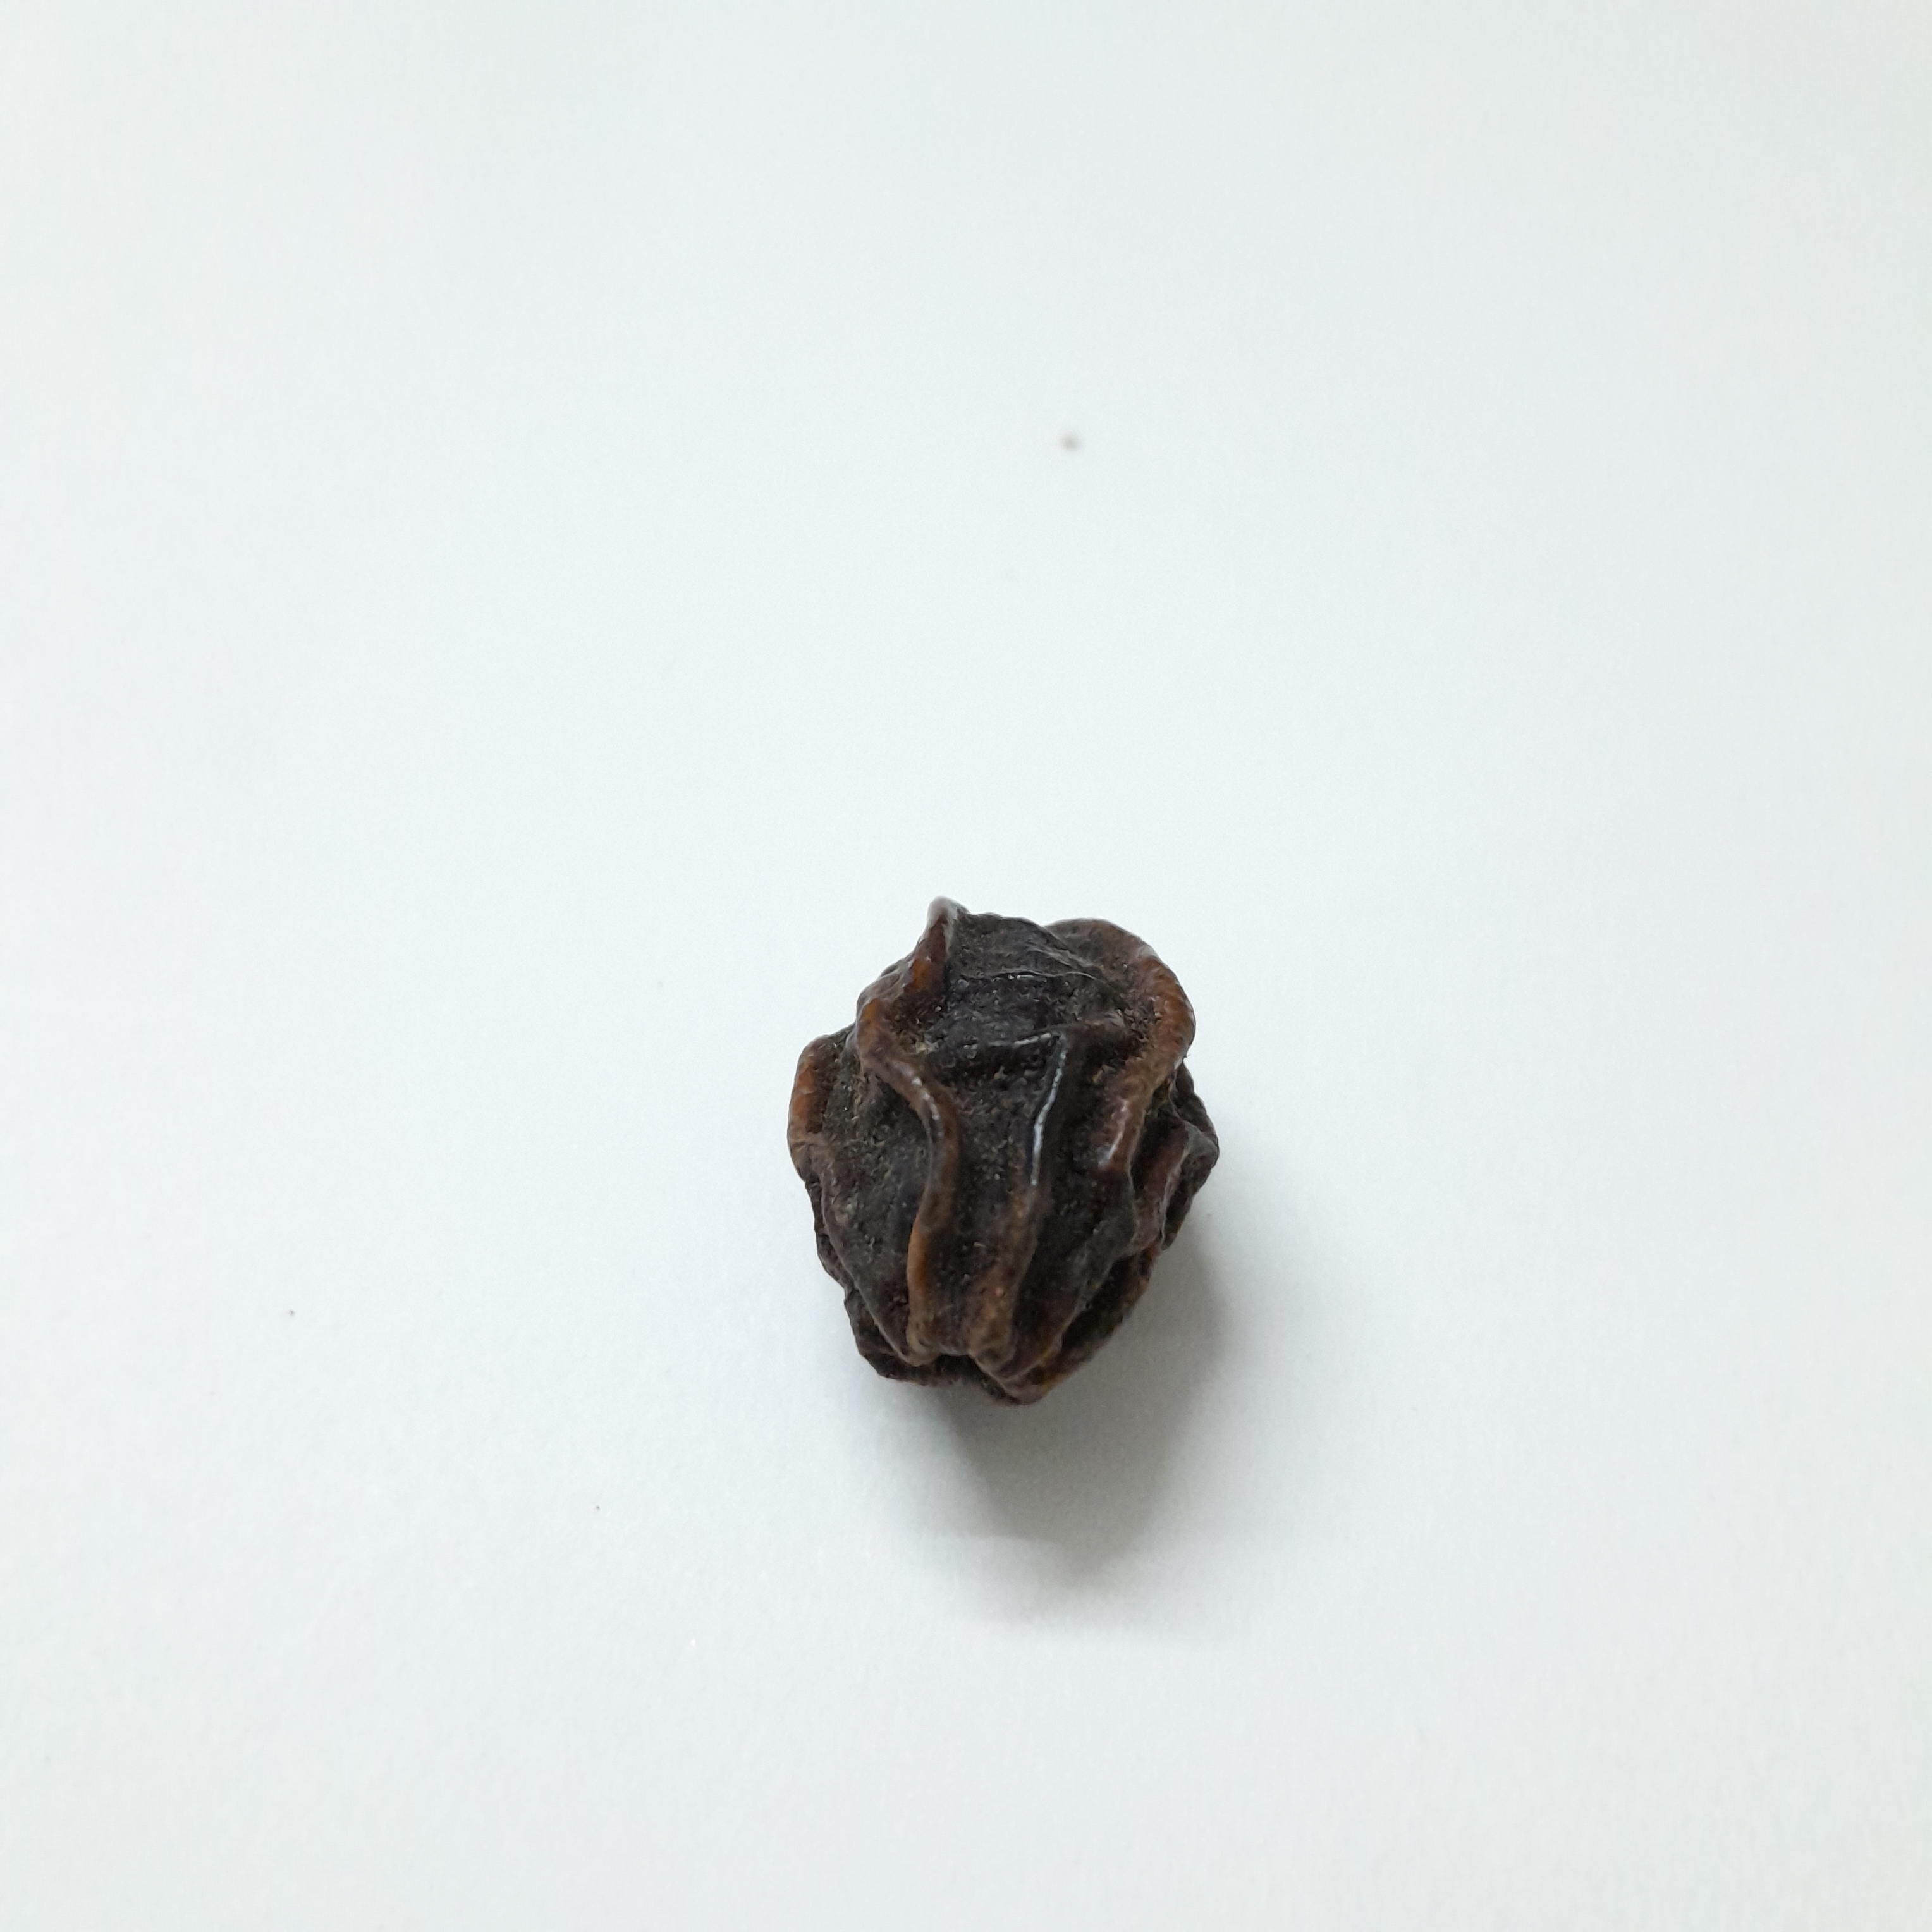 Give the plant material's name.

kadukharik
